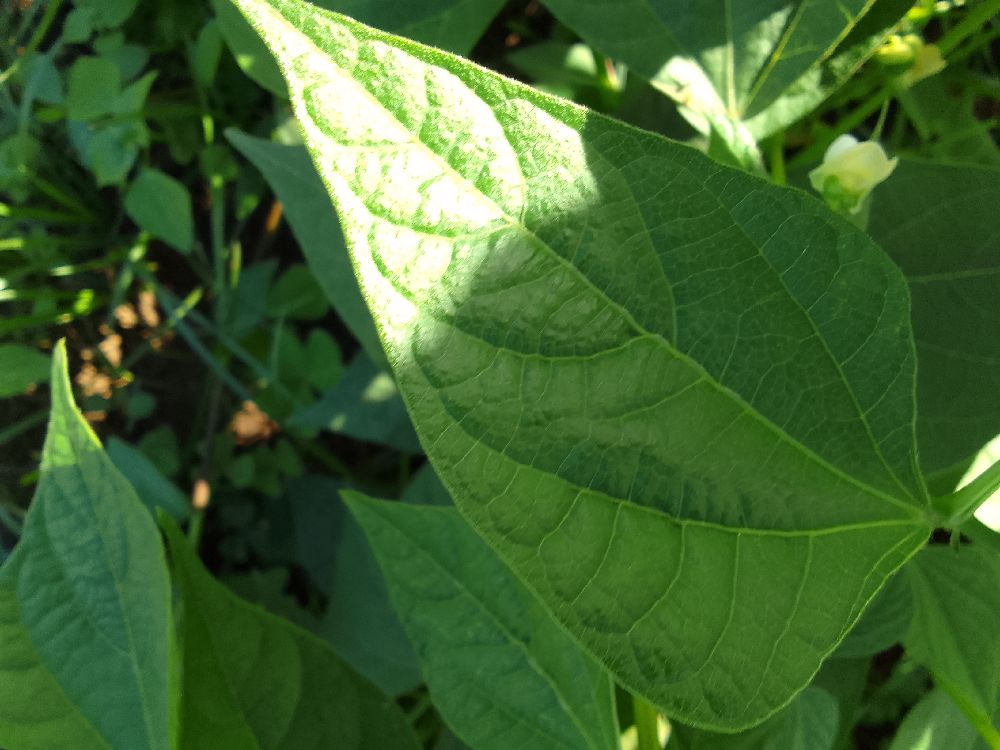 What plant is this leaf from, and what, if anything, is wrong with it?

common bean, healthy
